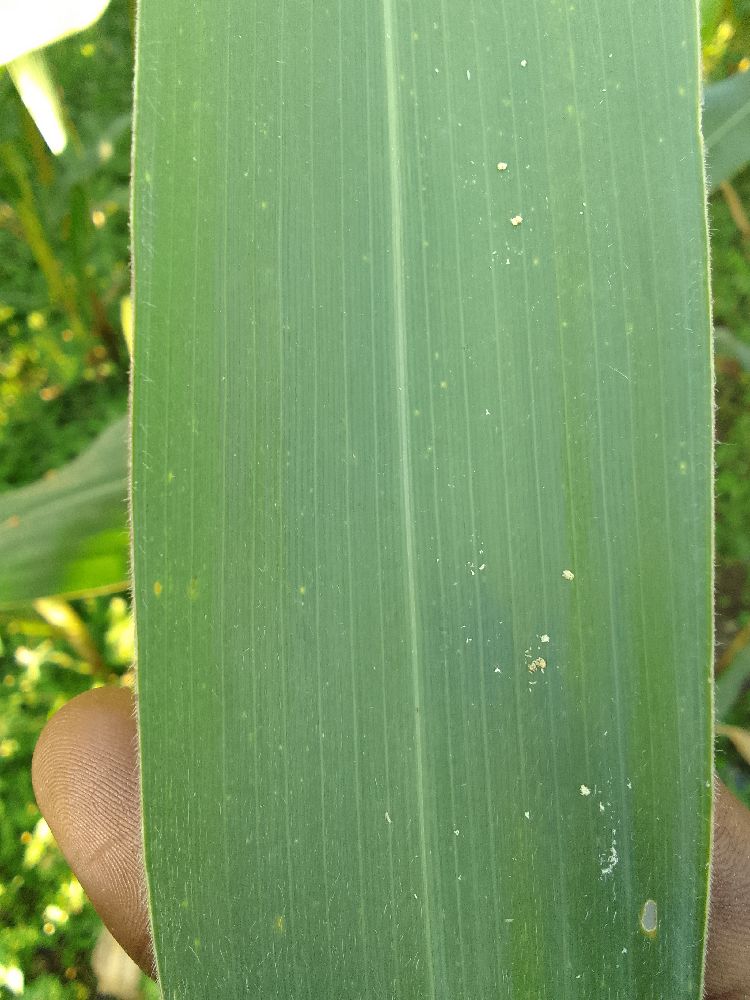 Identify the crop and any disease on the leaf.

maize, healthy
